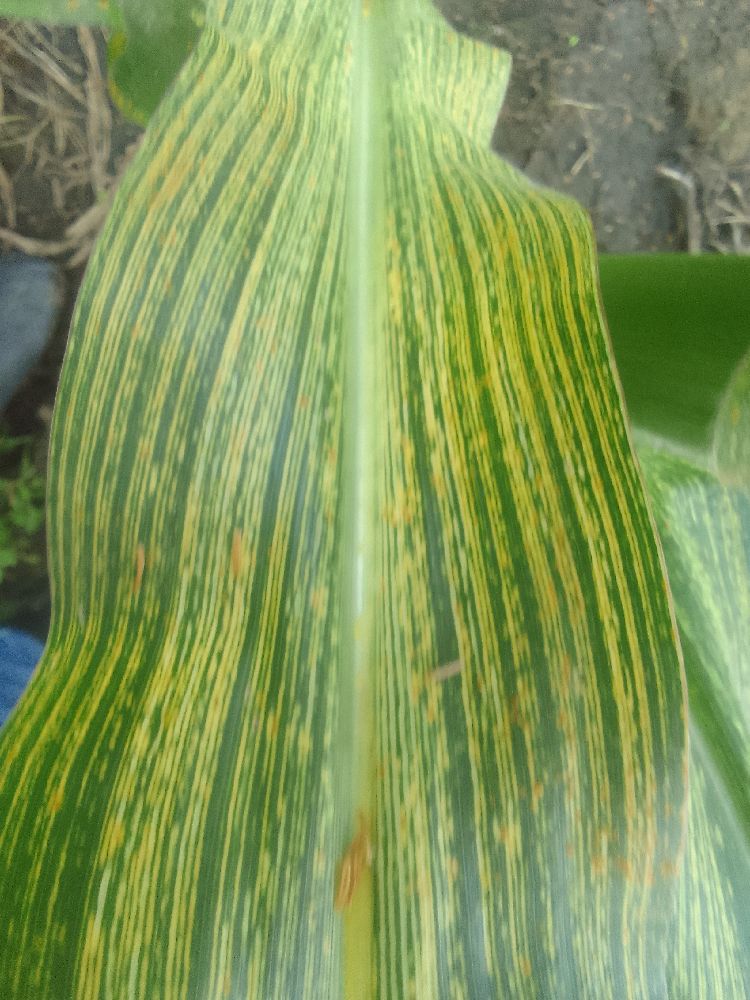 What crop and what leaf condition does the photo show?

maize, maize streak virus
